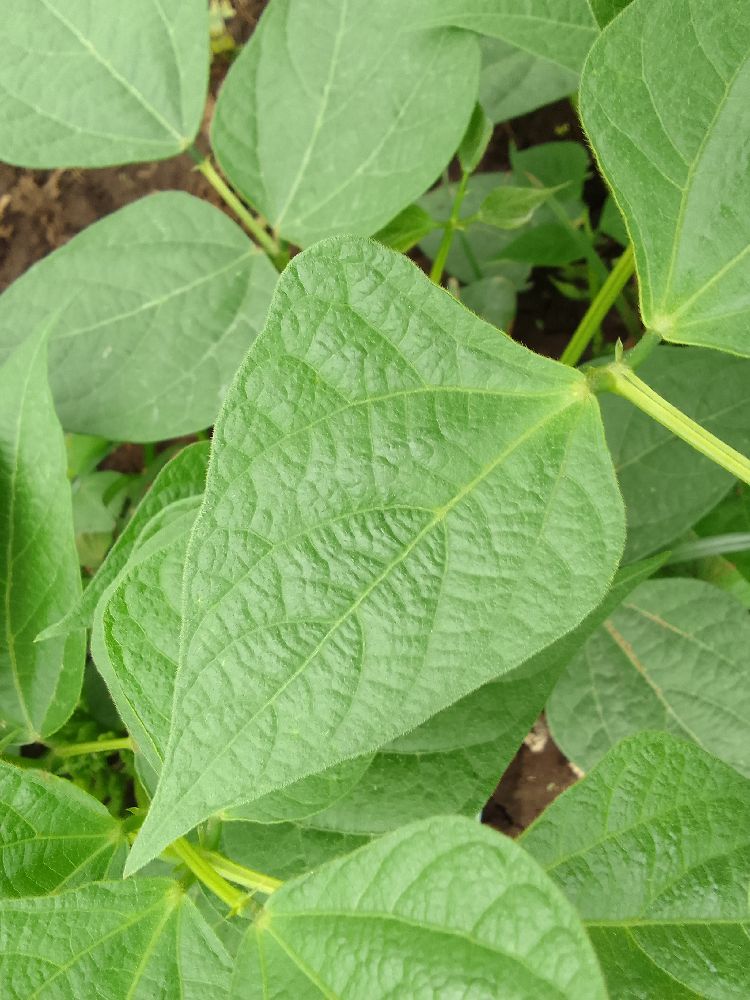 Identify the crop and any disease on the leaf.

common bean, healthy
